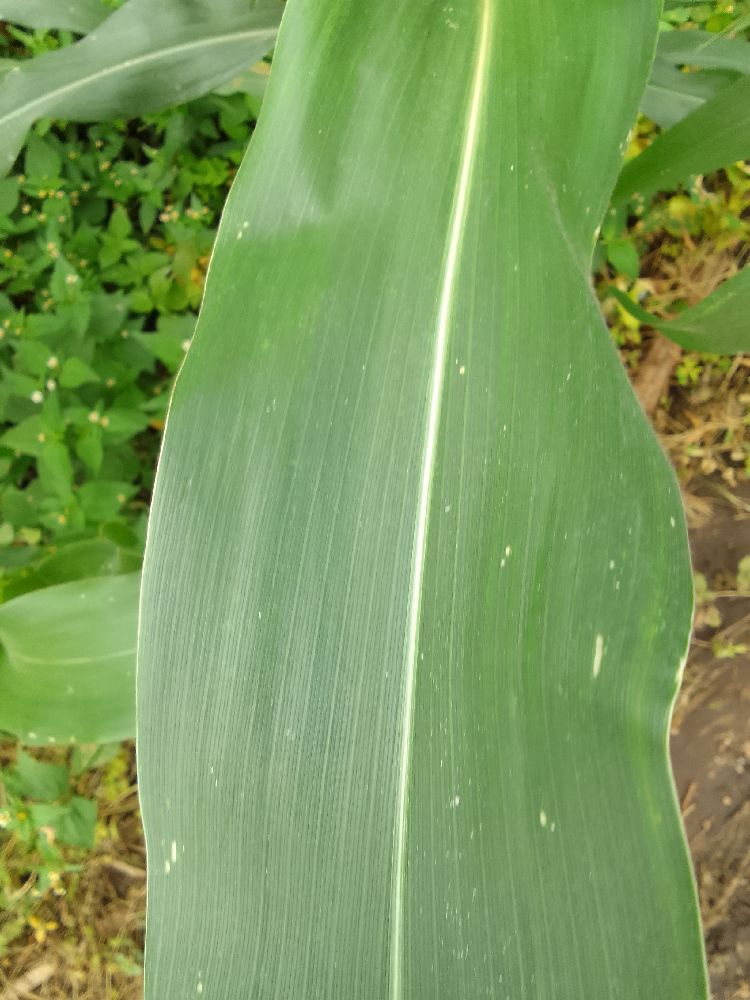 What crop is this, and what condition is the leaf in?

maize, healthy
